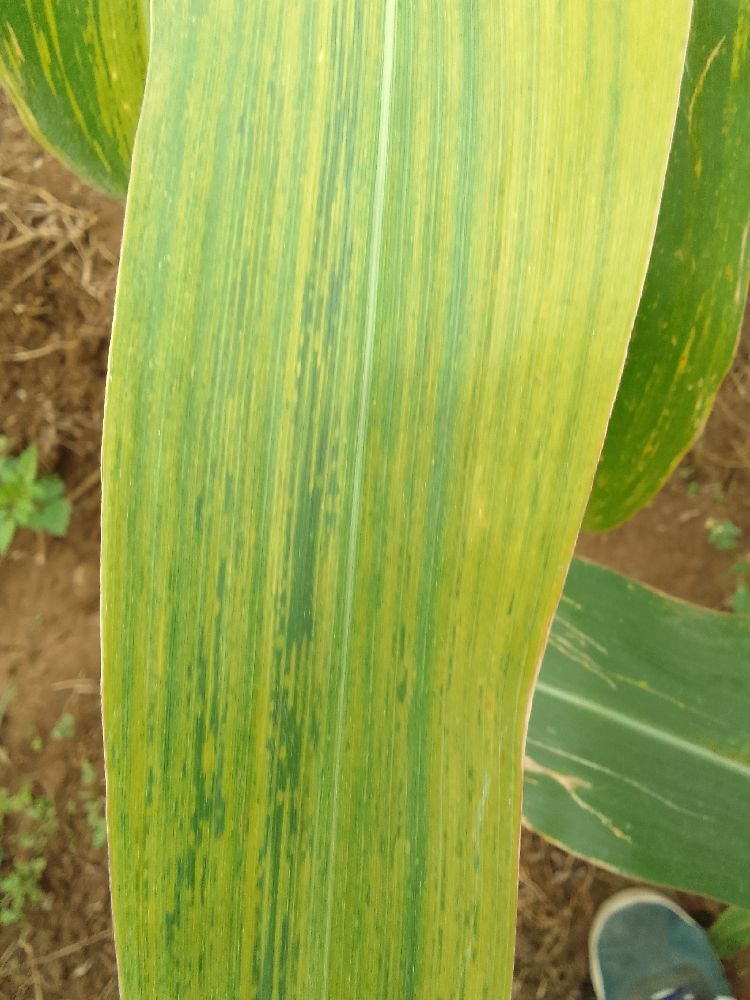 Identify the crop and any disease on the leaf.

maize, maize lethal necrosis
